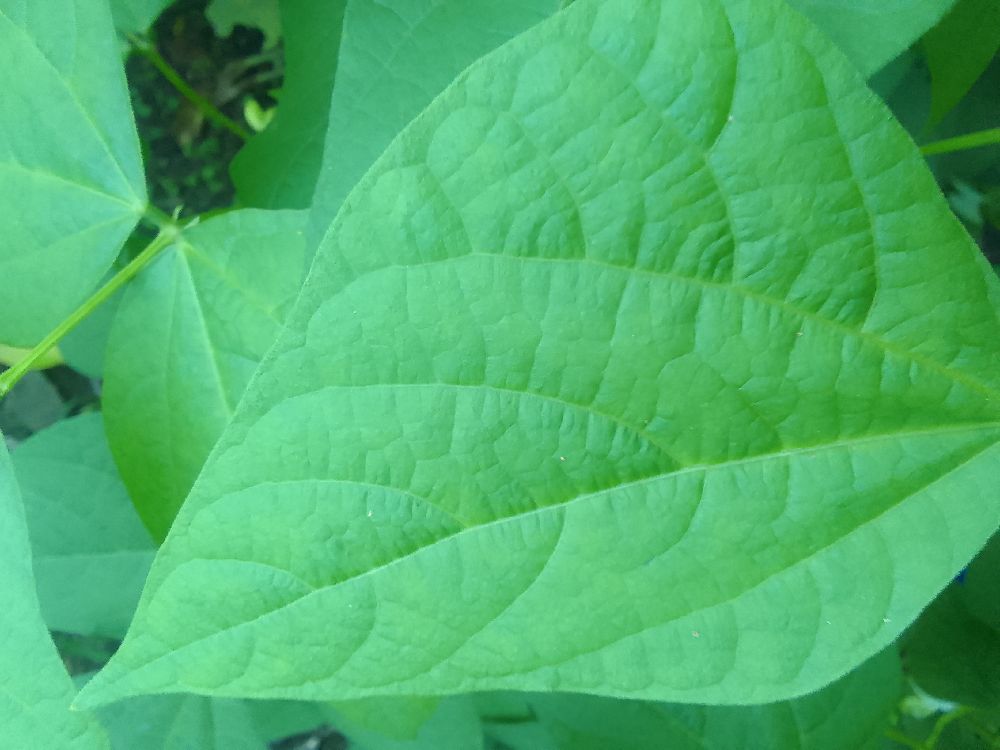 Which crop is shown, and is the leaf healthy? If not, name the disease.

common bean, healthy
